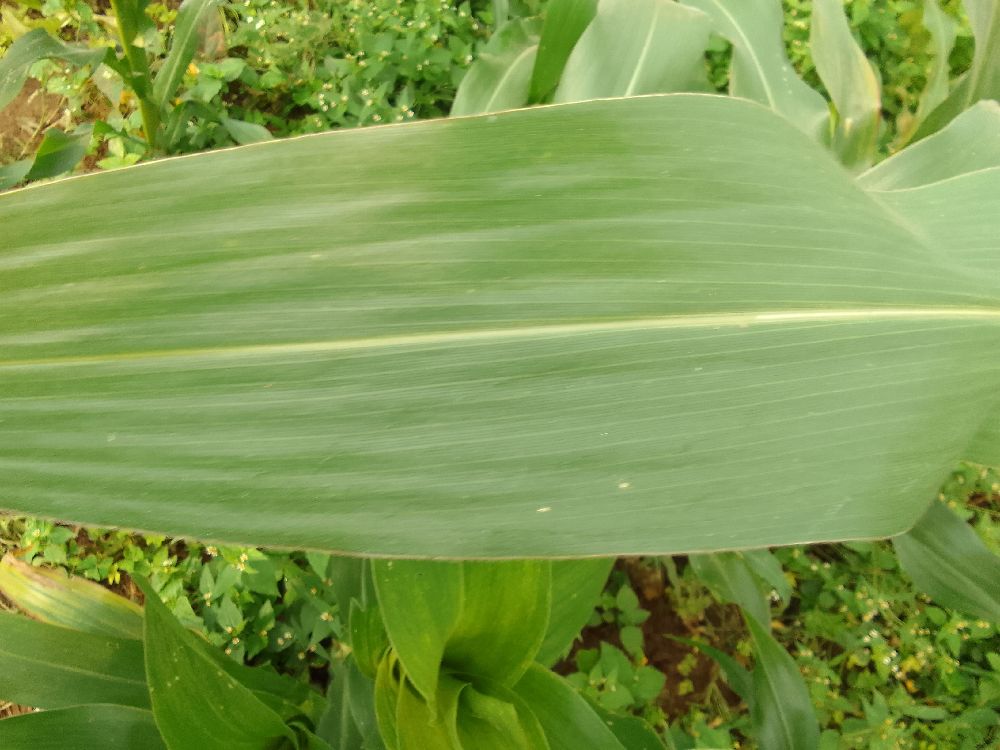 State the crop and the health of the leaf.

maize, healthy
